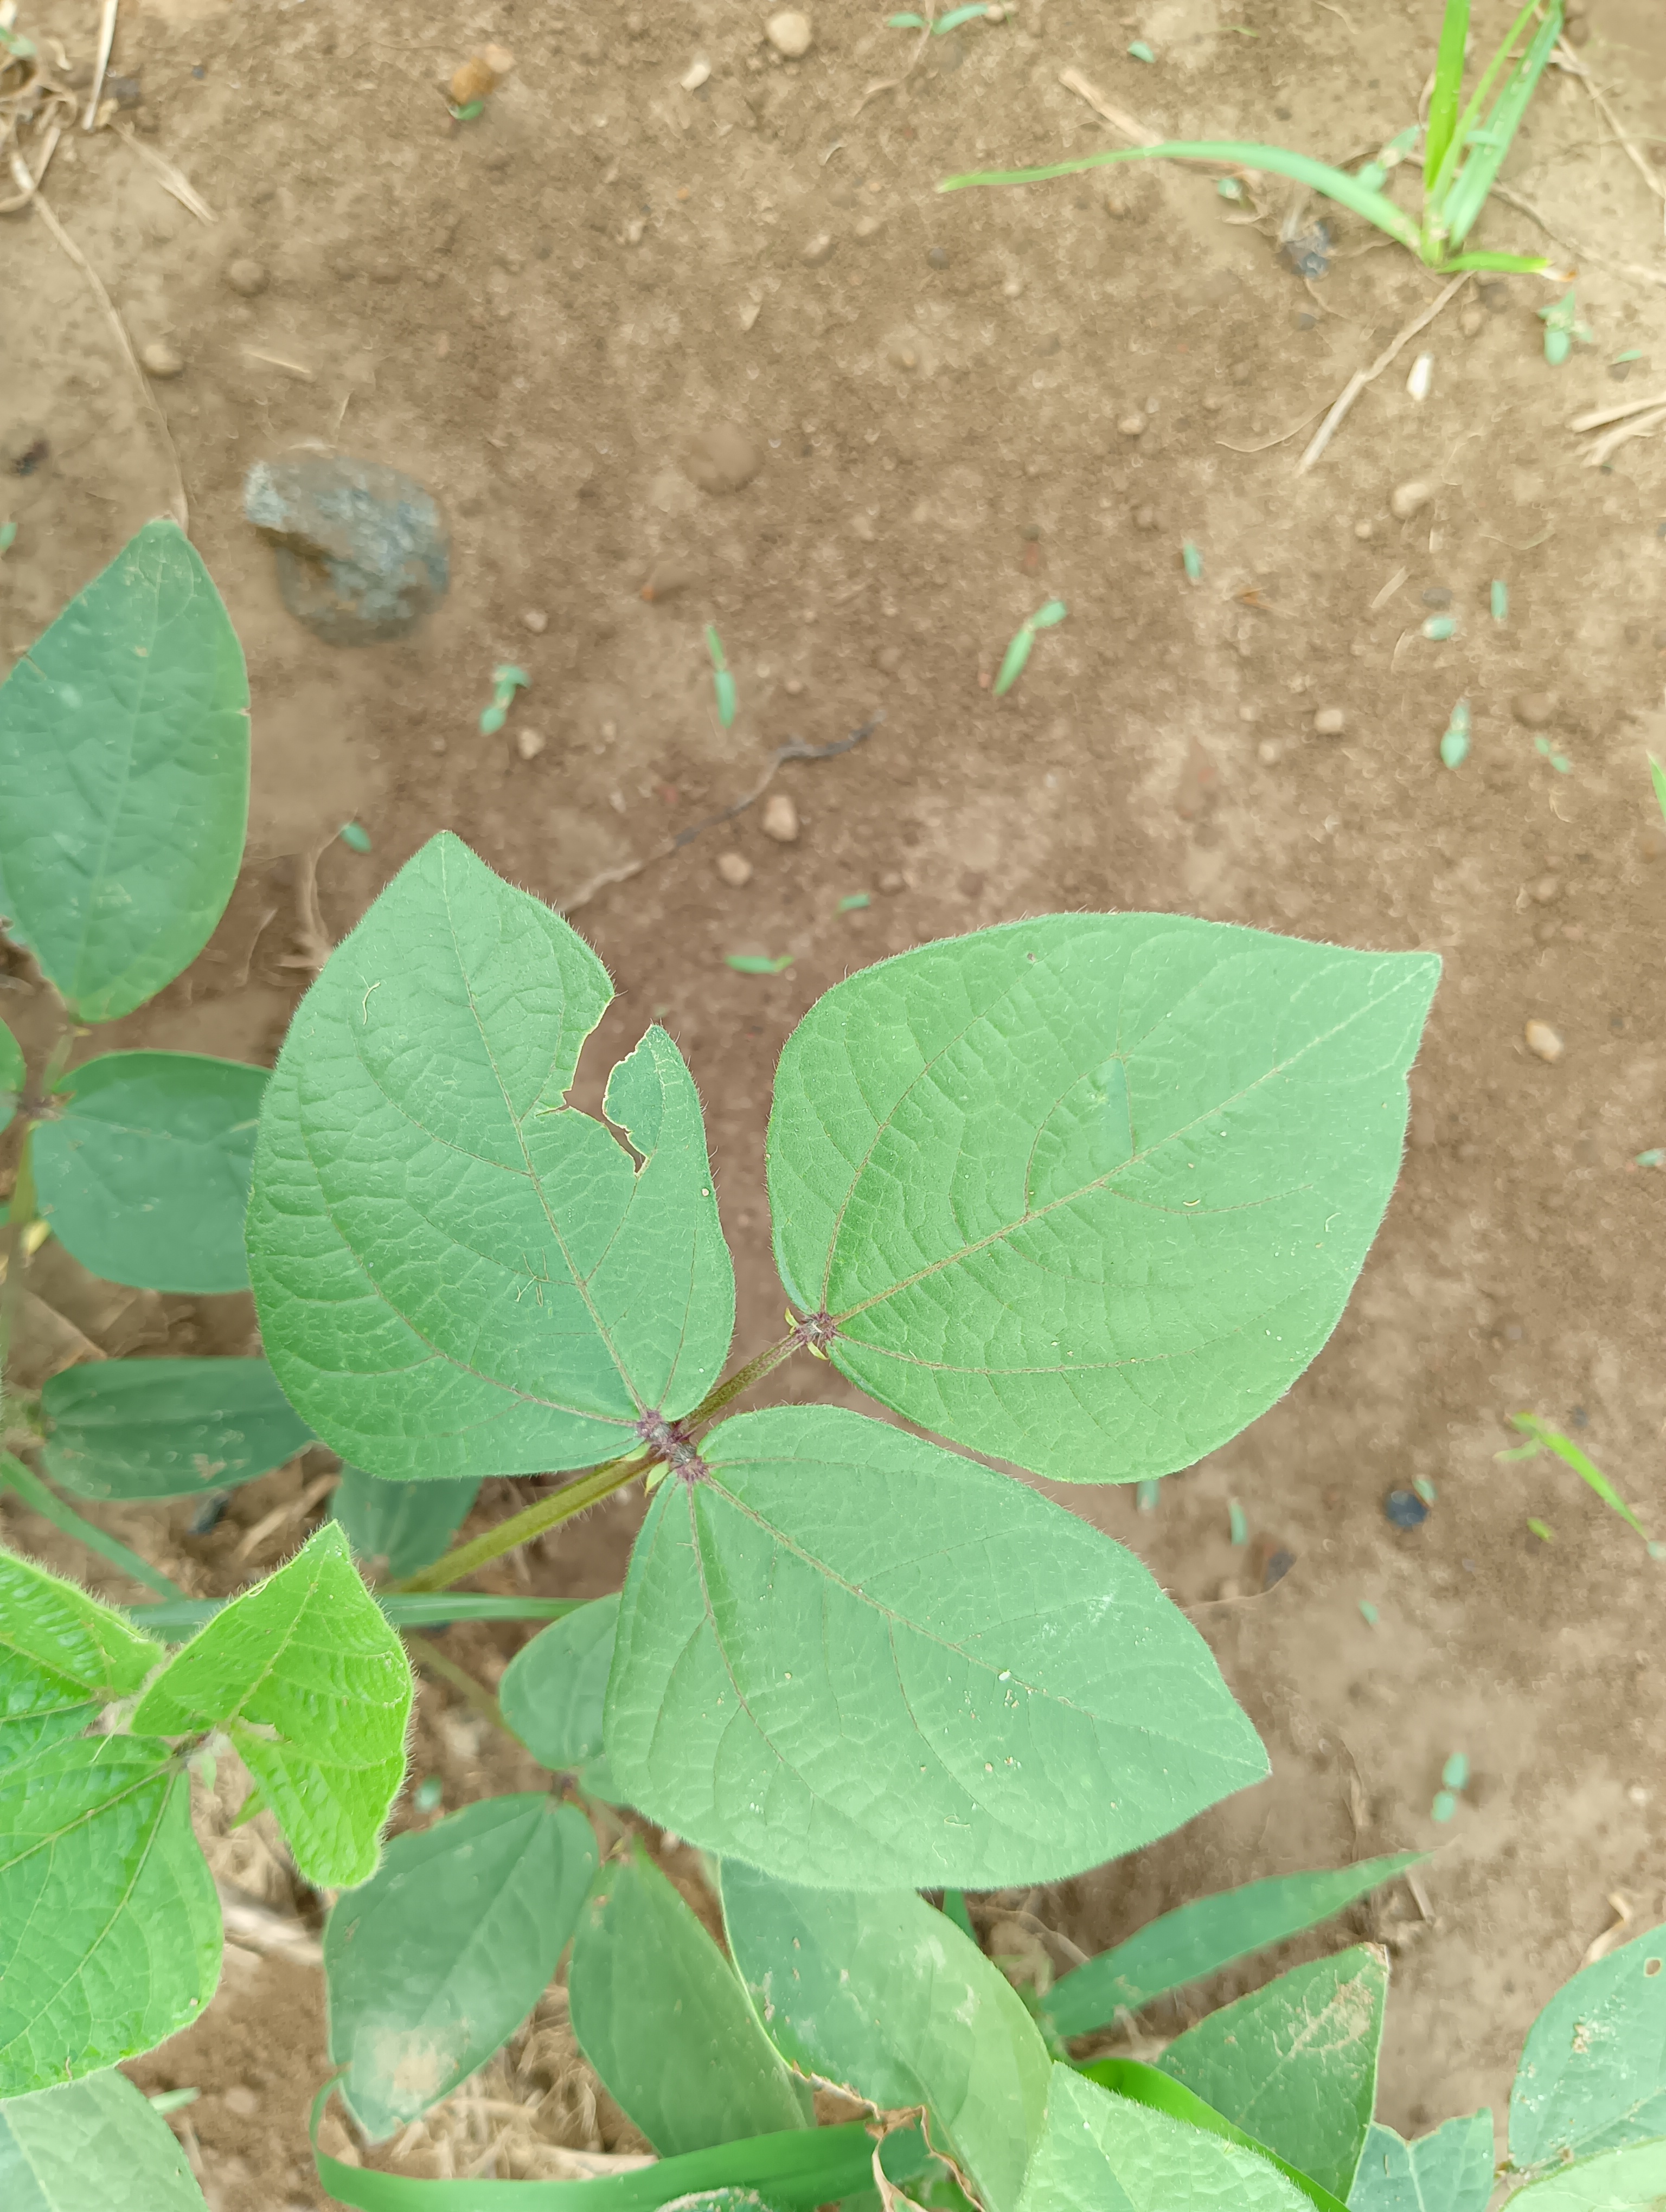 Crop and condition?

mungbean, healthy
